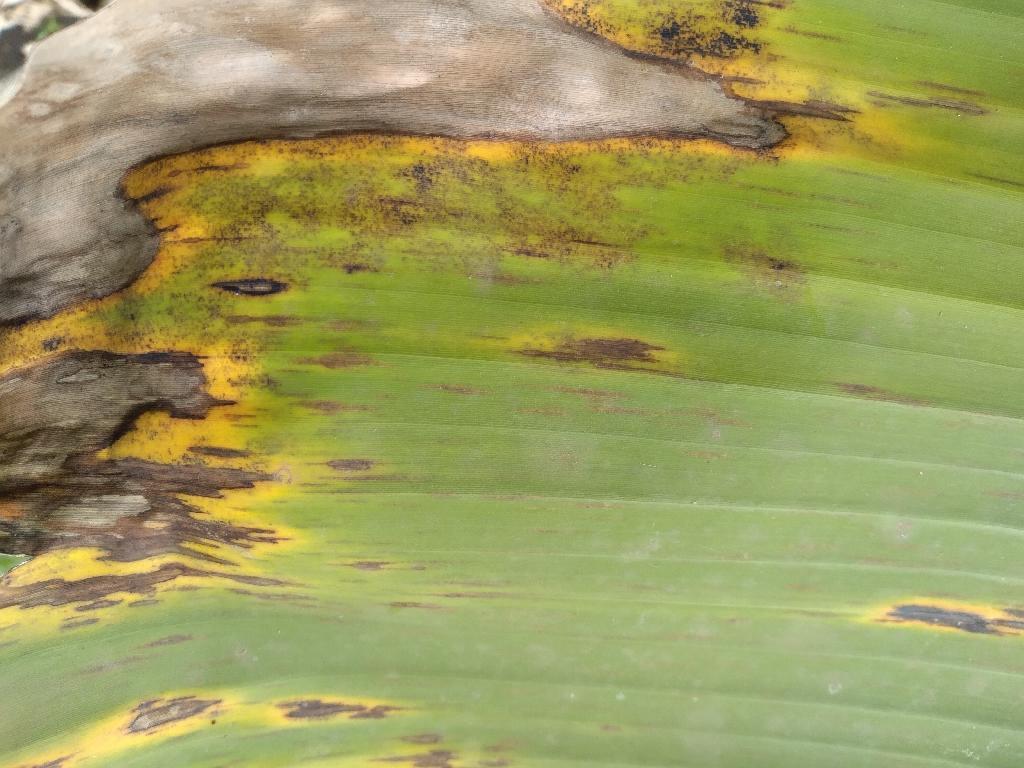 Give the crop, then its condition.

banana, black sigatoka
